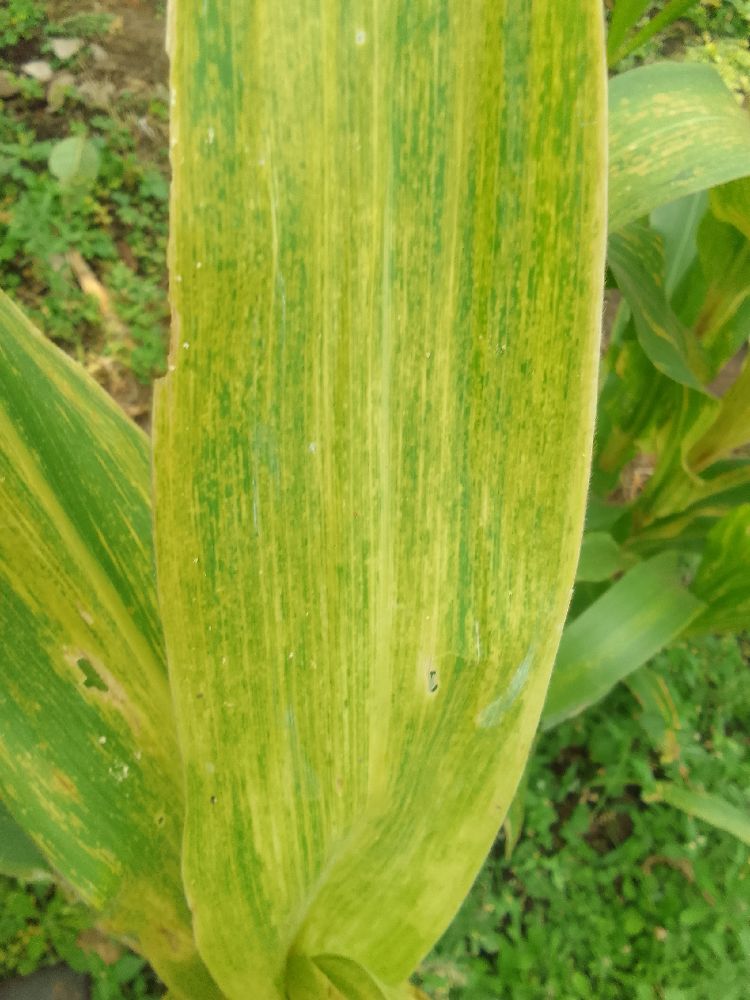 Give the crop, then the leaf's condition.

maize, maize lethal necrosis
